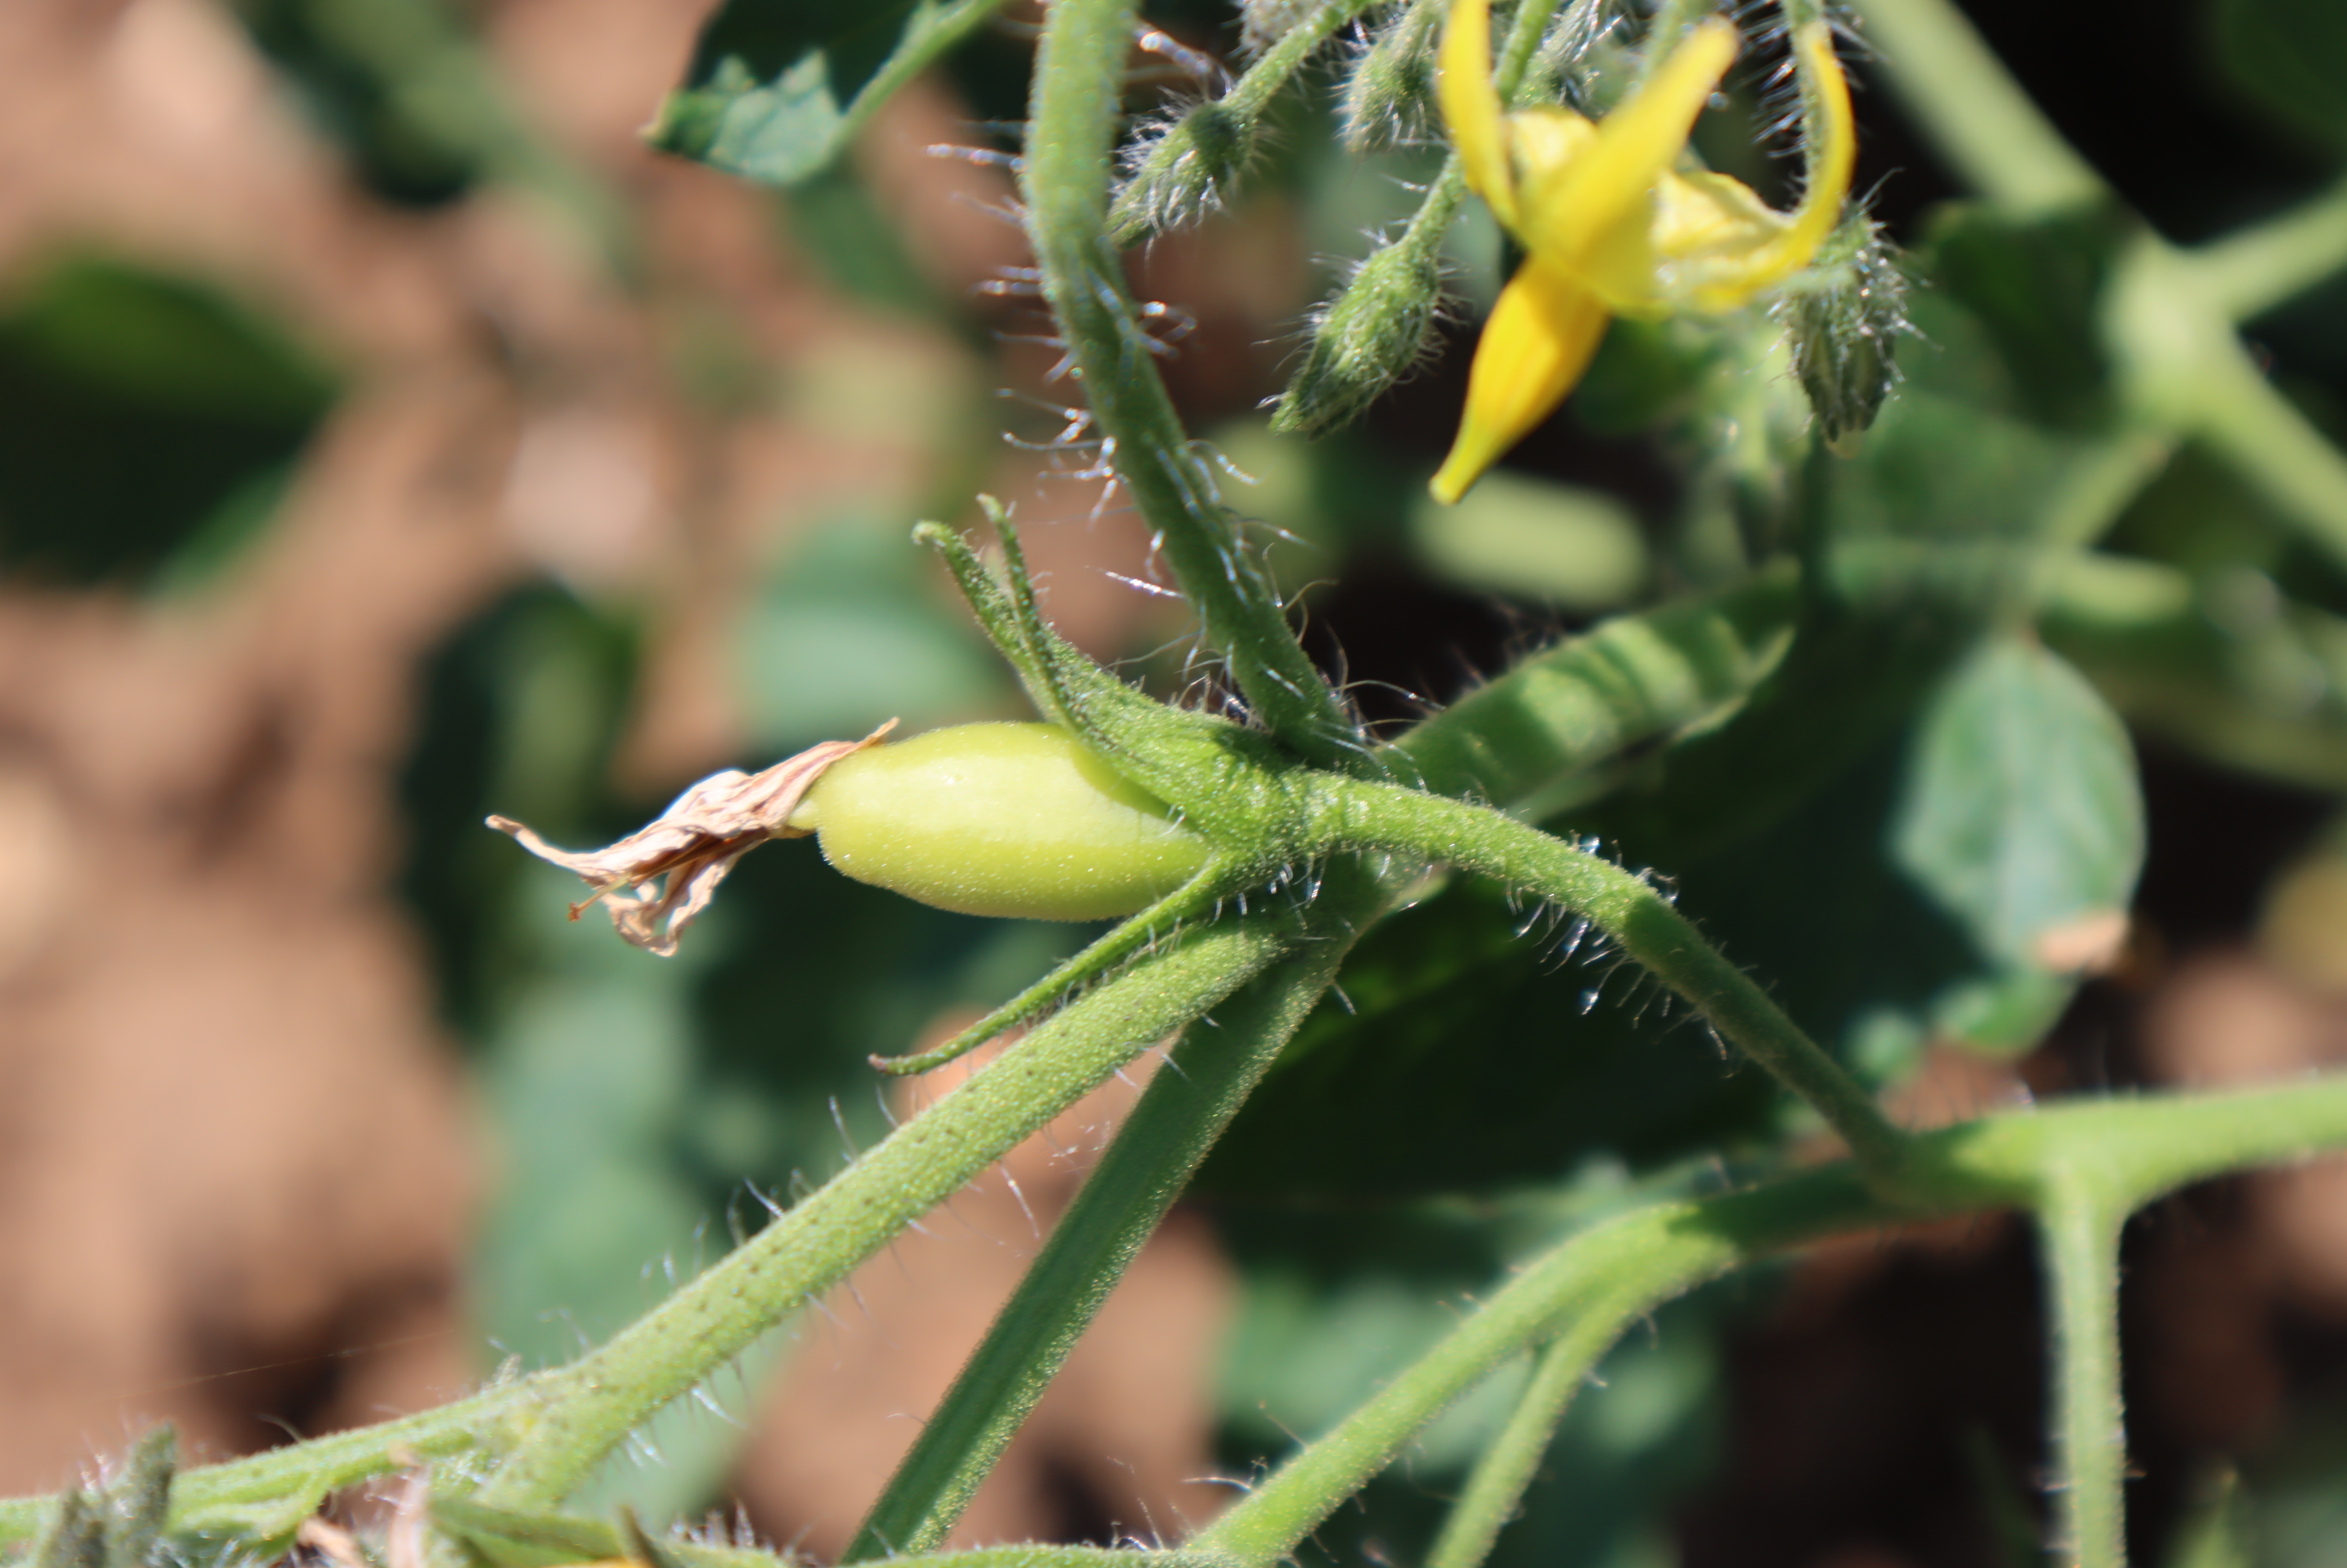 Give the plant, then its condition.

tomato, healthy
